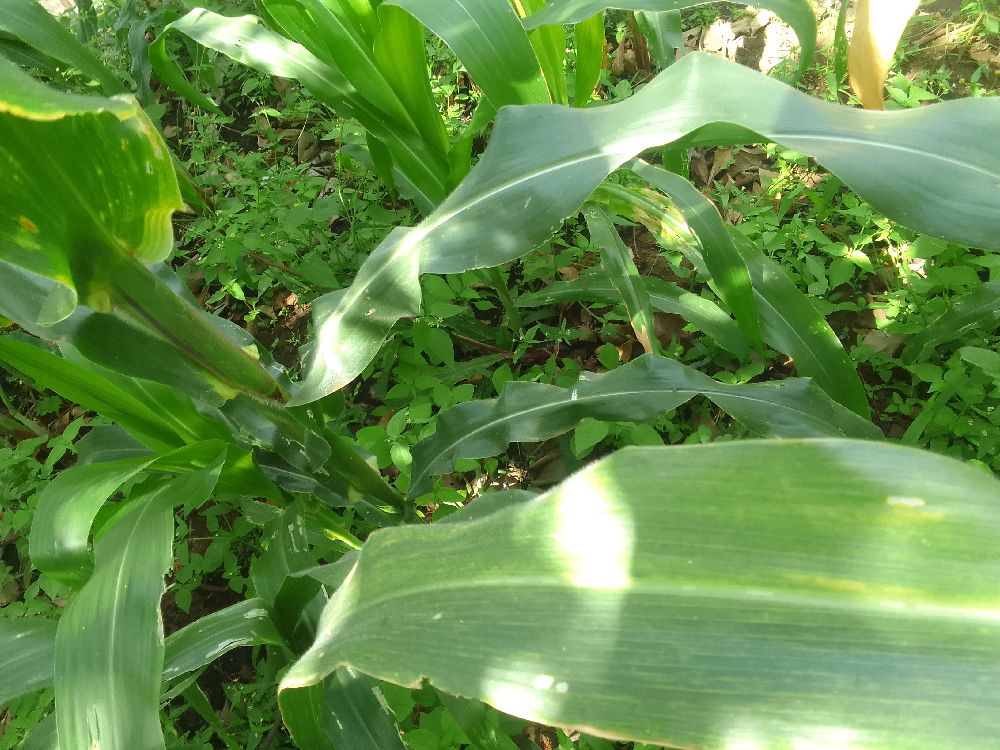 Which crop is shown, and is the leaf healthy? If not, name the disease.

maize, maize lethal necrosis
